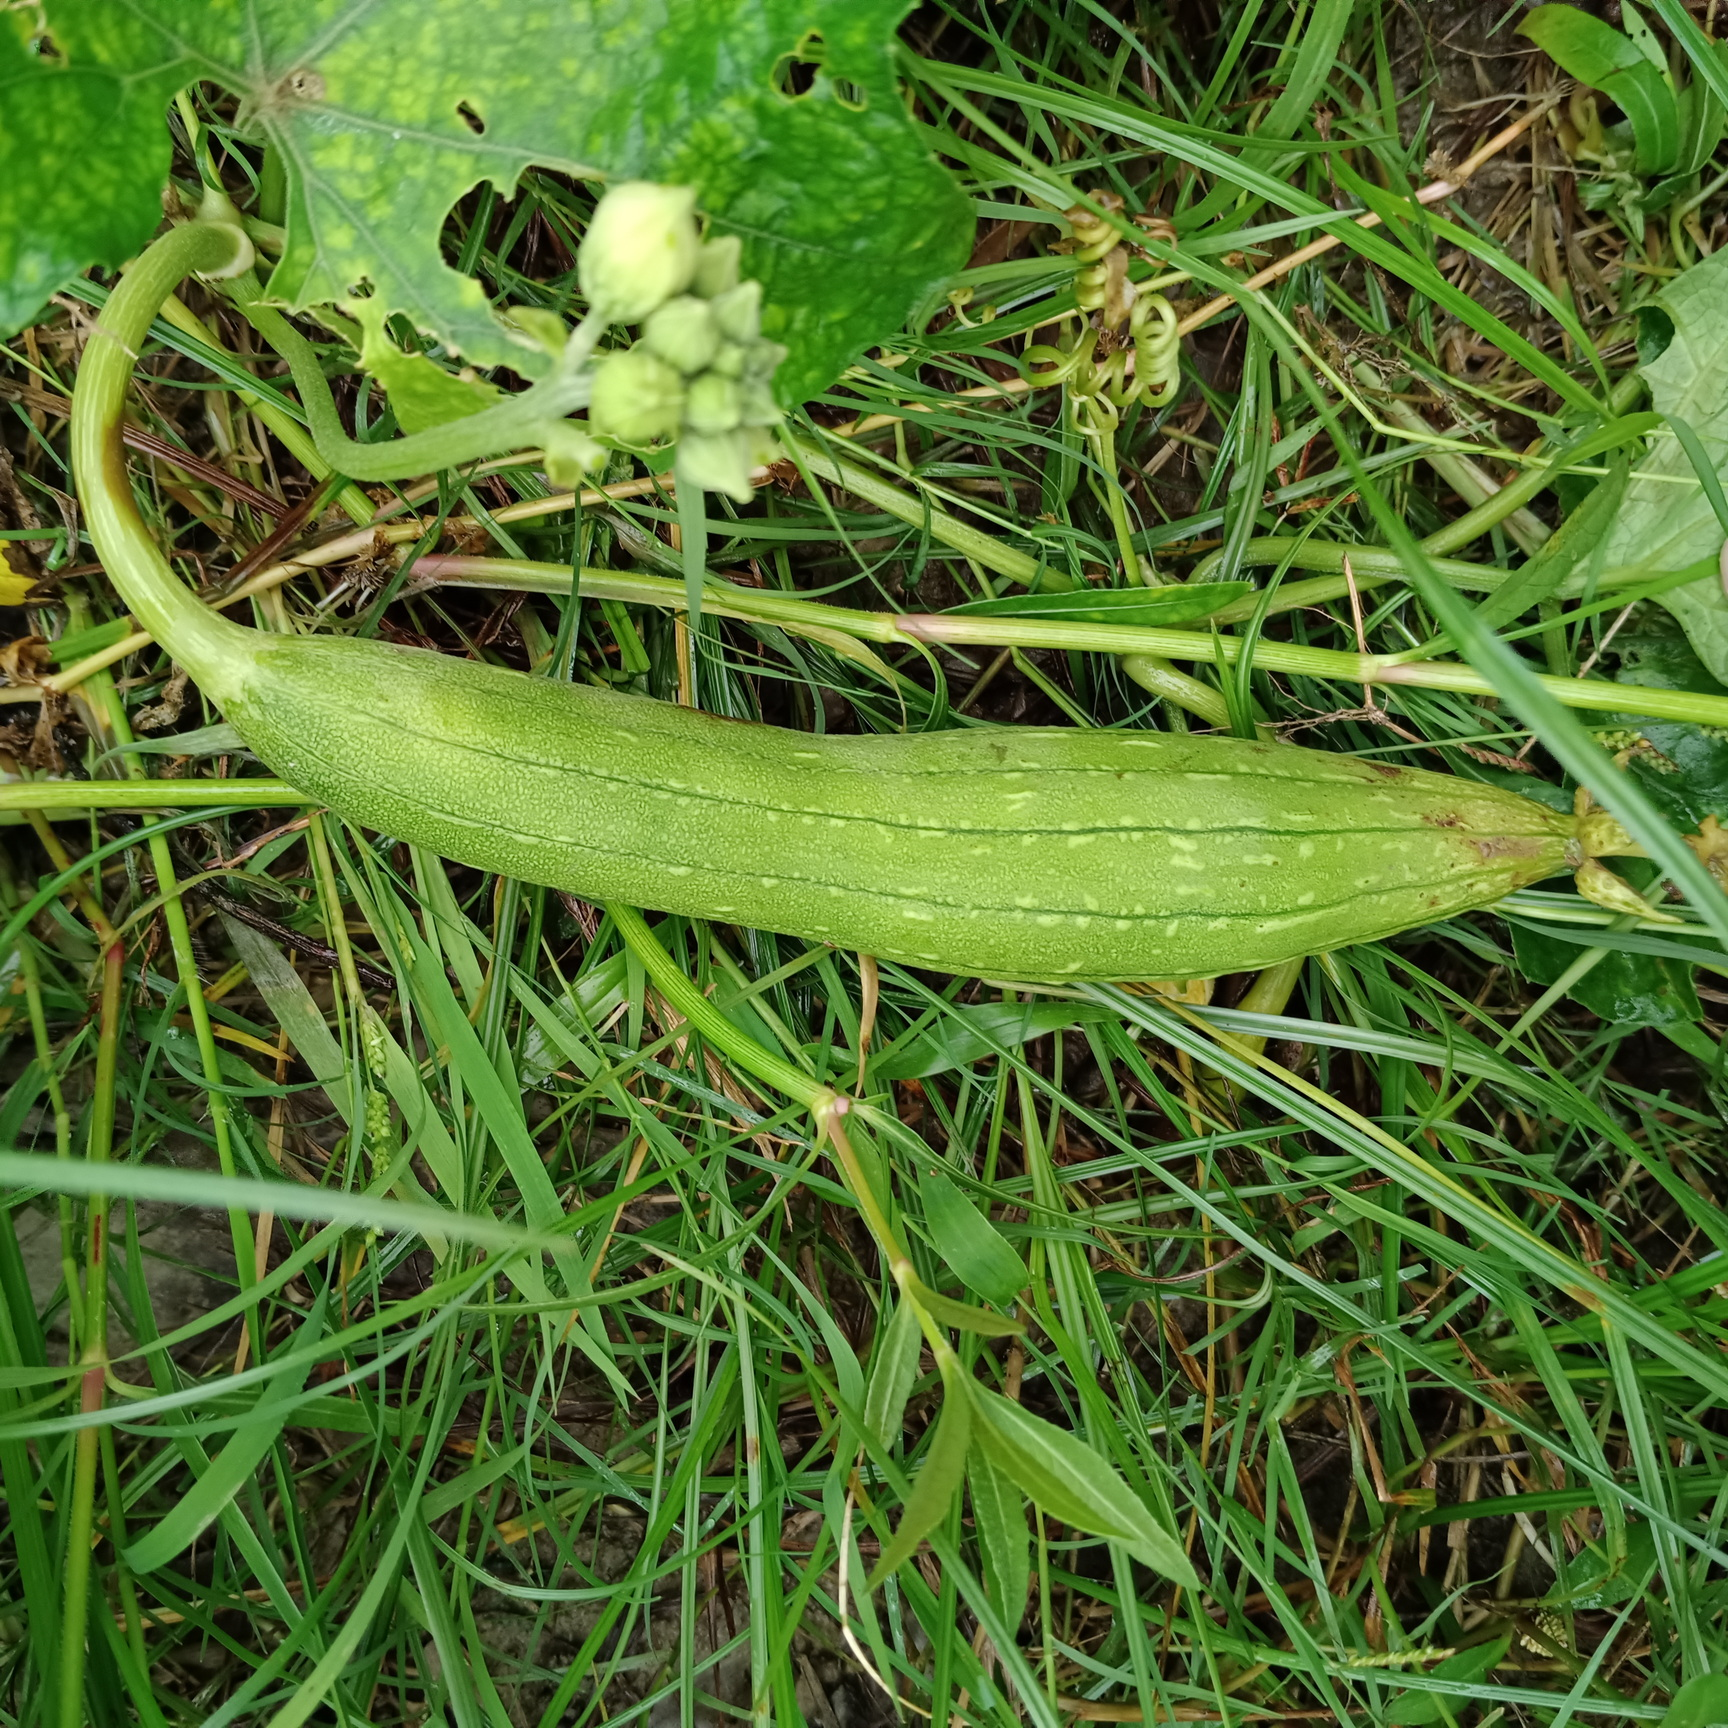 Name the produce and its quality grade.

luffa, fresh
